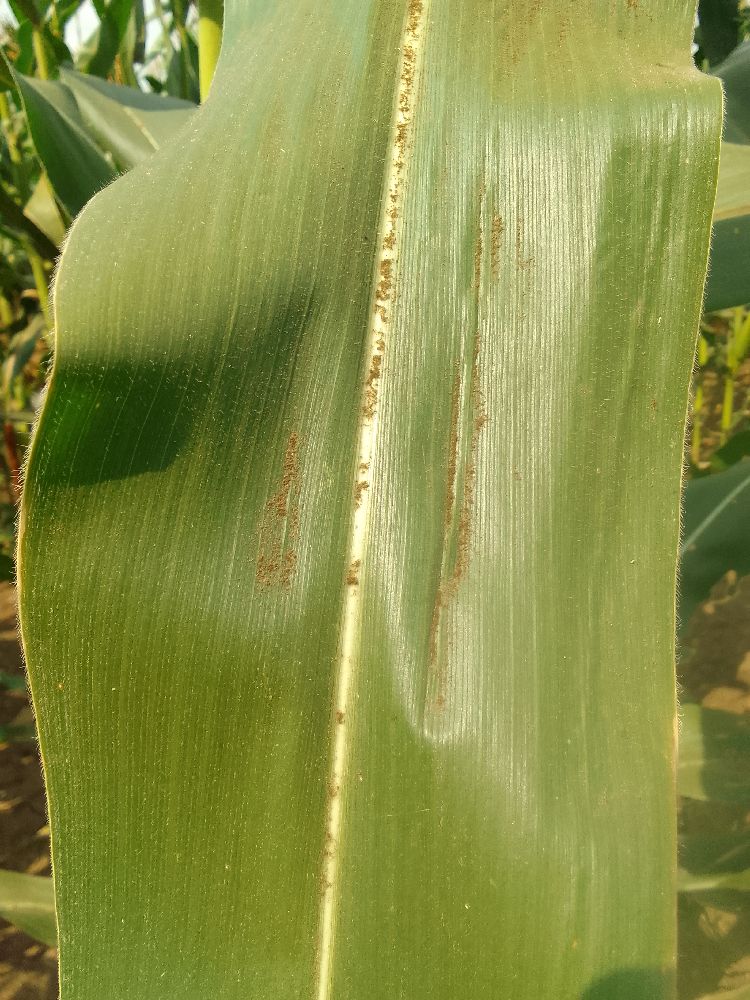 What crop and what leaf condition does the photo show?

maize, healthy
